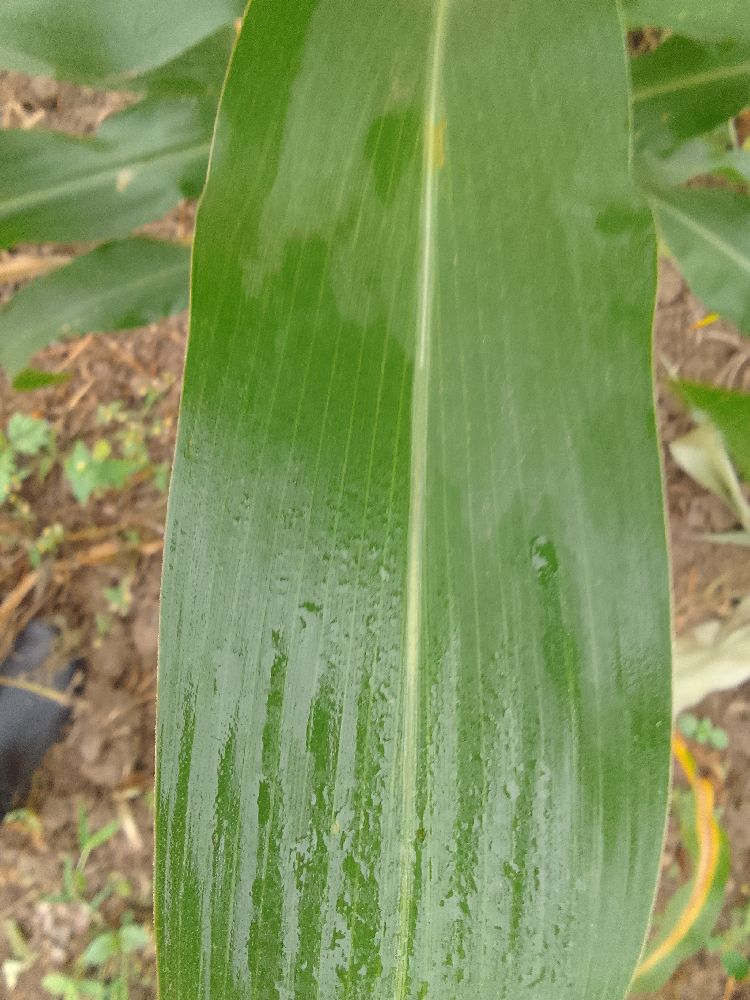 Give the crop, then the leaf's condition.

maize, healthy
